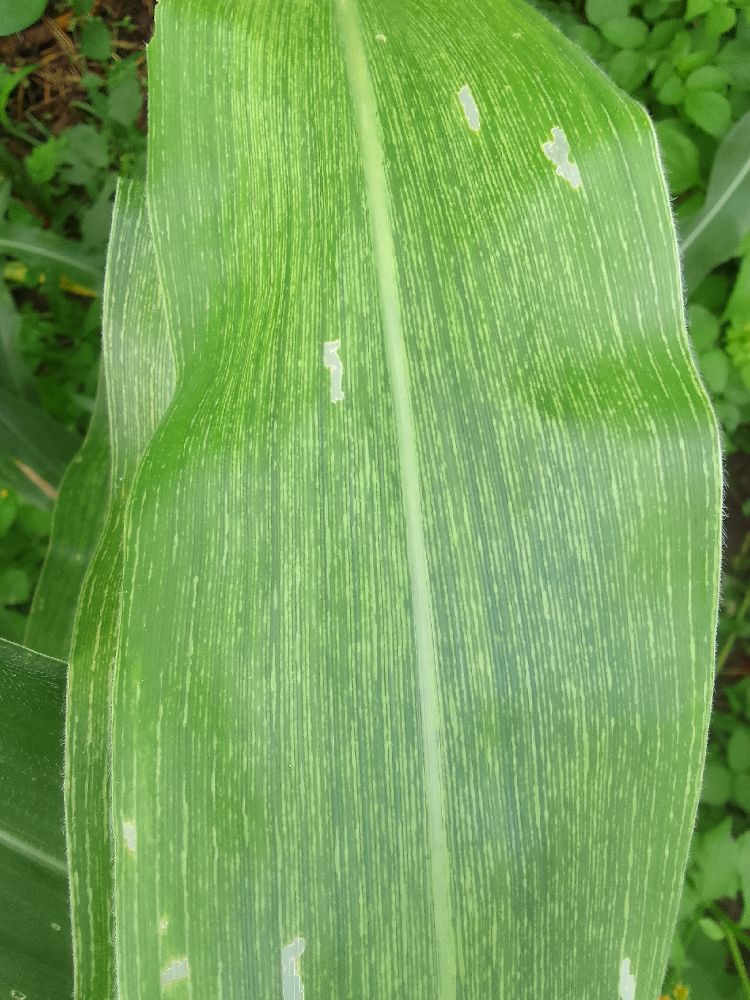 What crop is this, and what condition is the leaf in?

maize, maize streak virus
